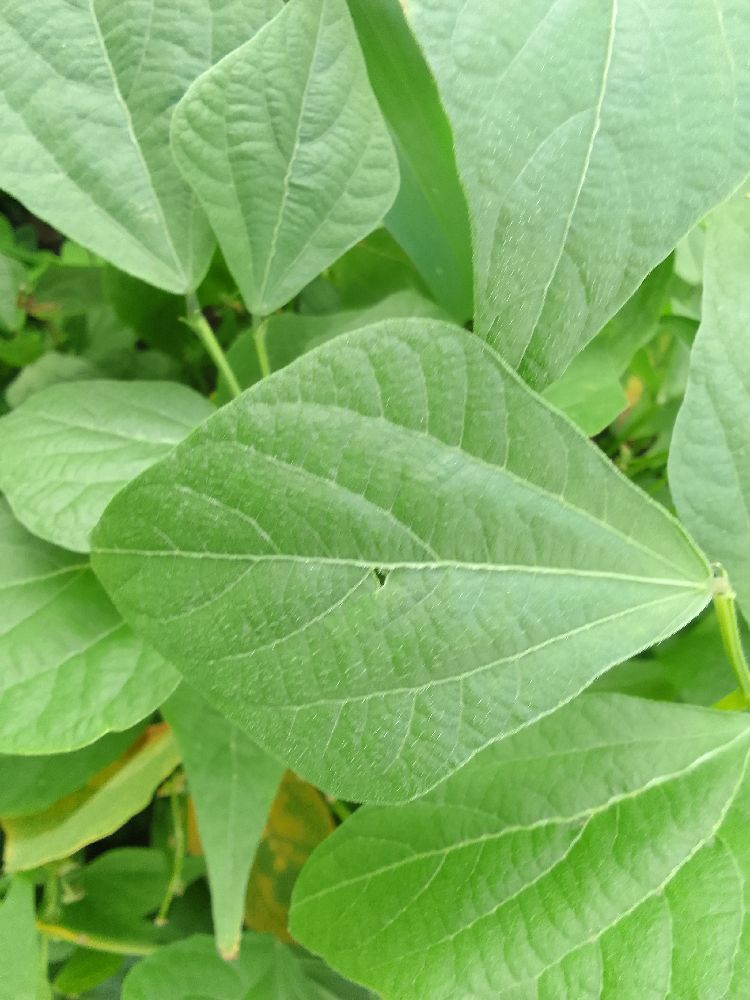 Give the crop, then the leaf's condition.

common bean, healthy
